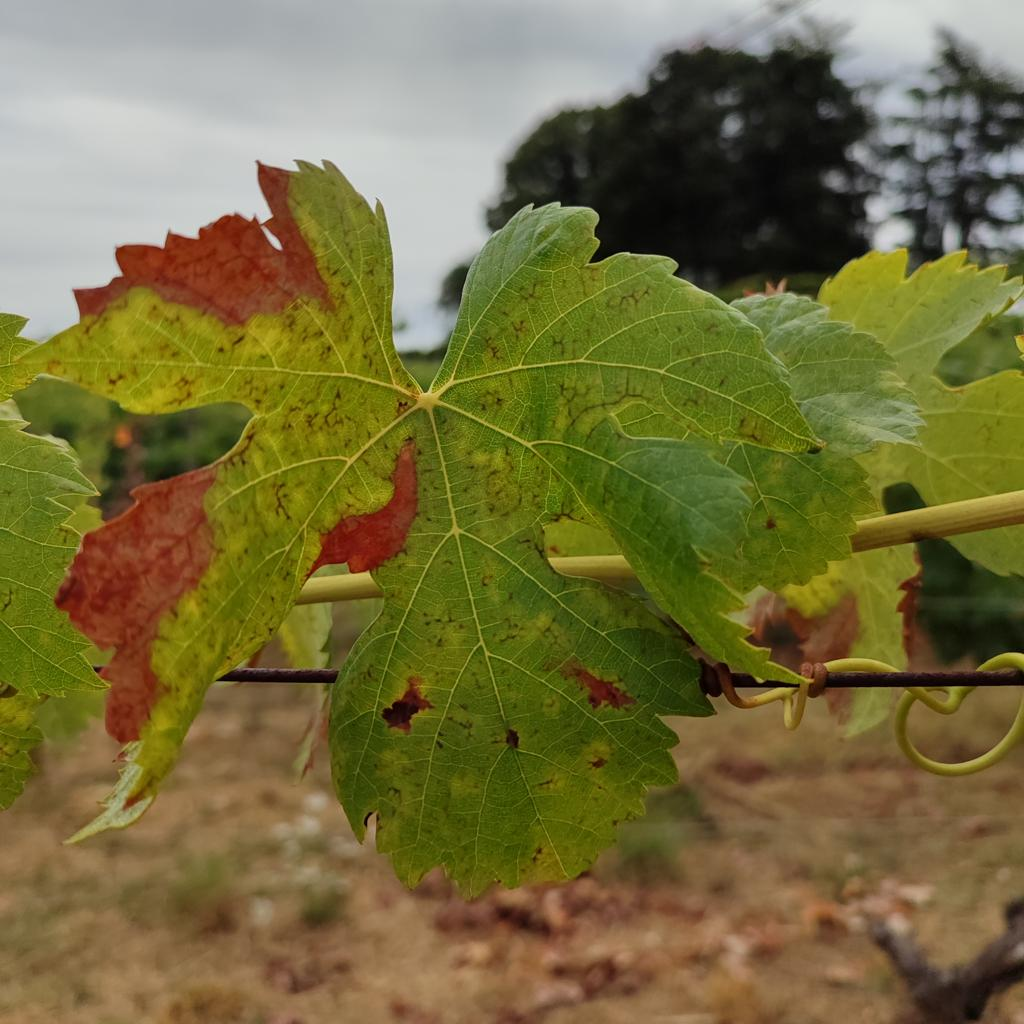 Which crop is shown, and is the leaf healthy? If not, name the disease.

grapevine, esca complex
